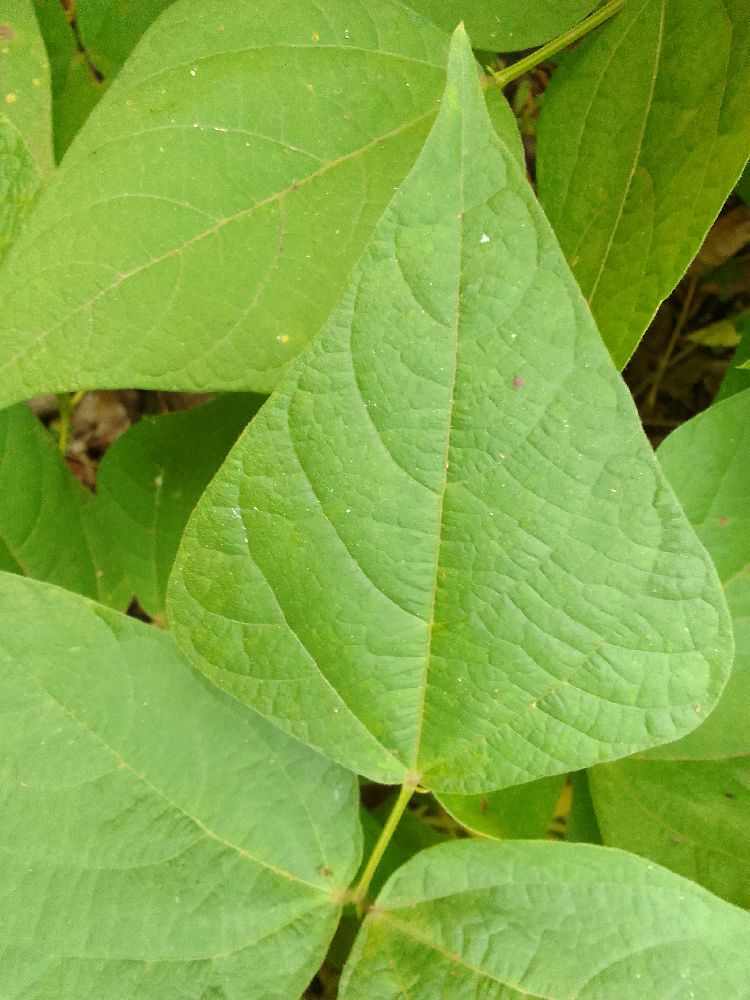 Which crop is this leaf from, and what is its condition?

common bean, healthy
